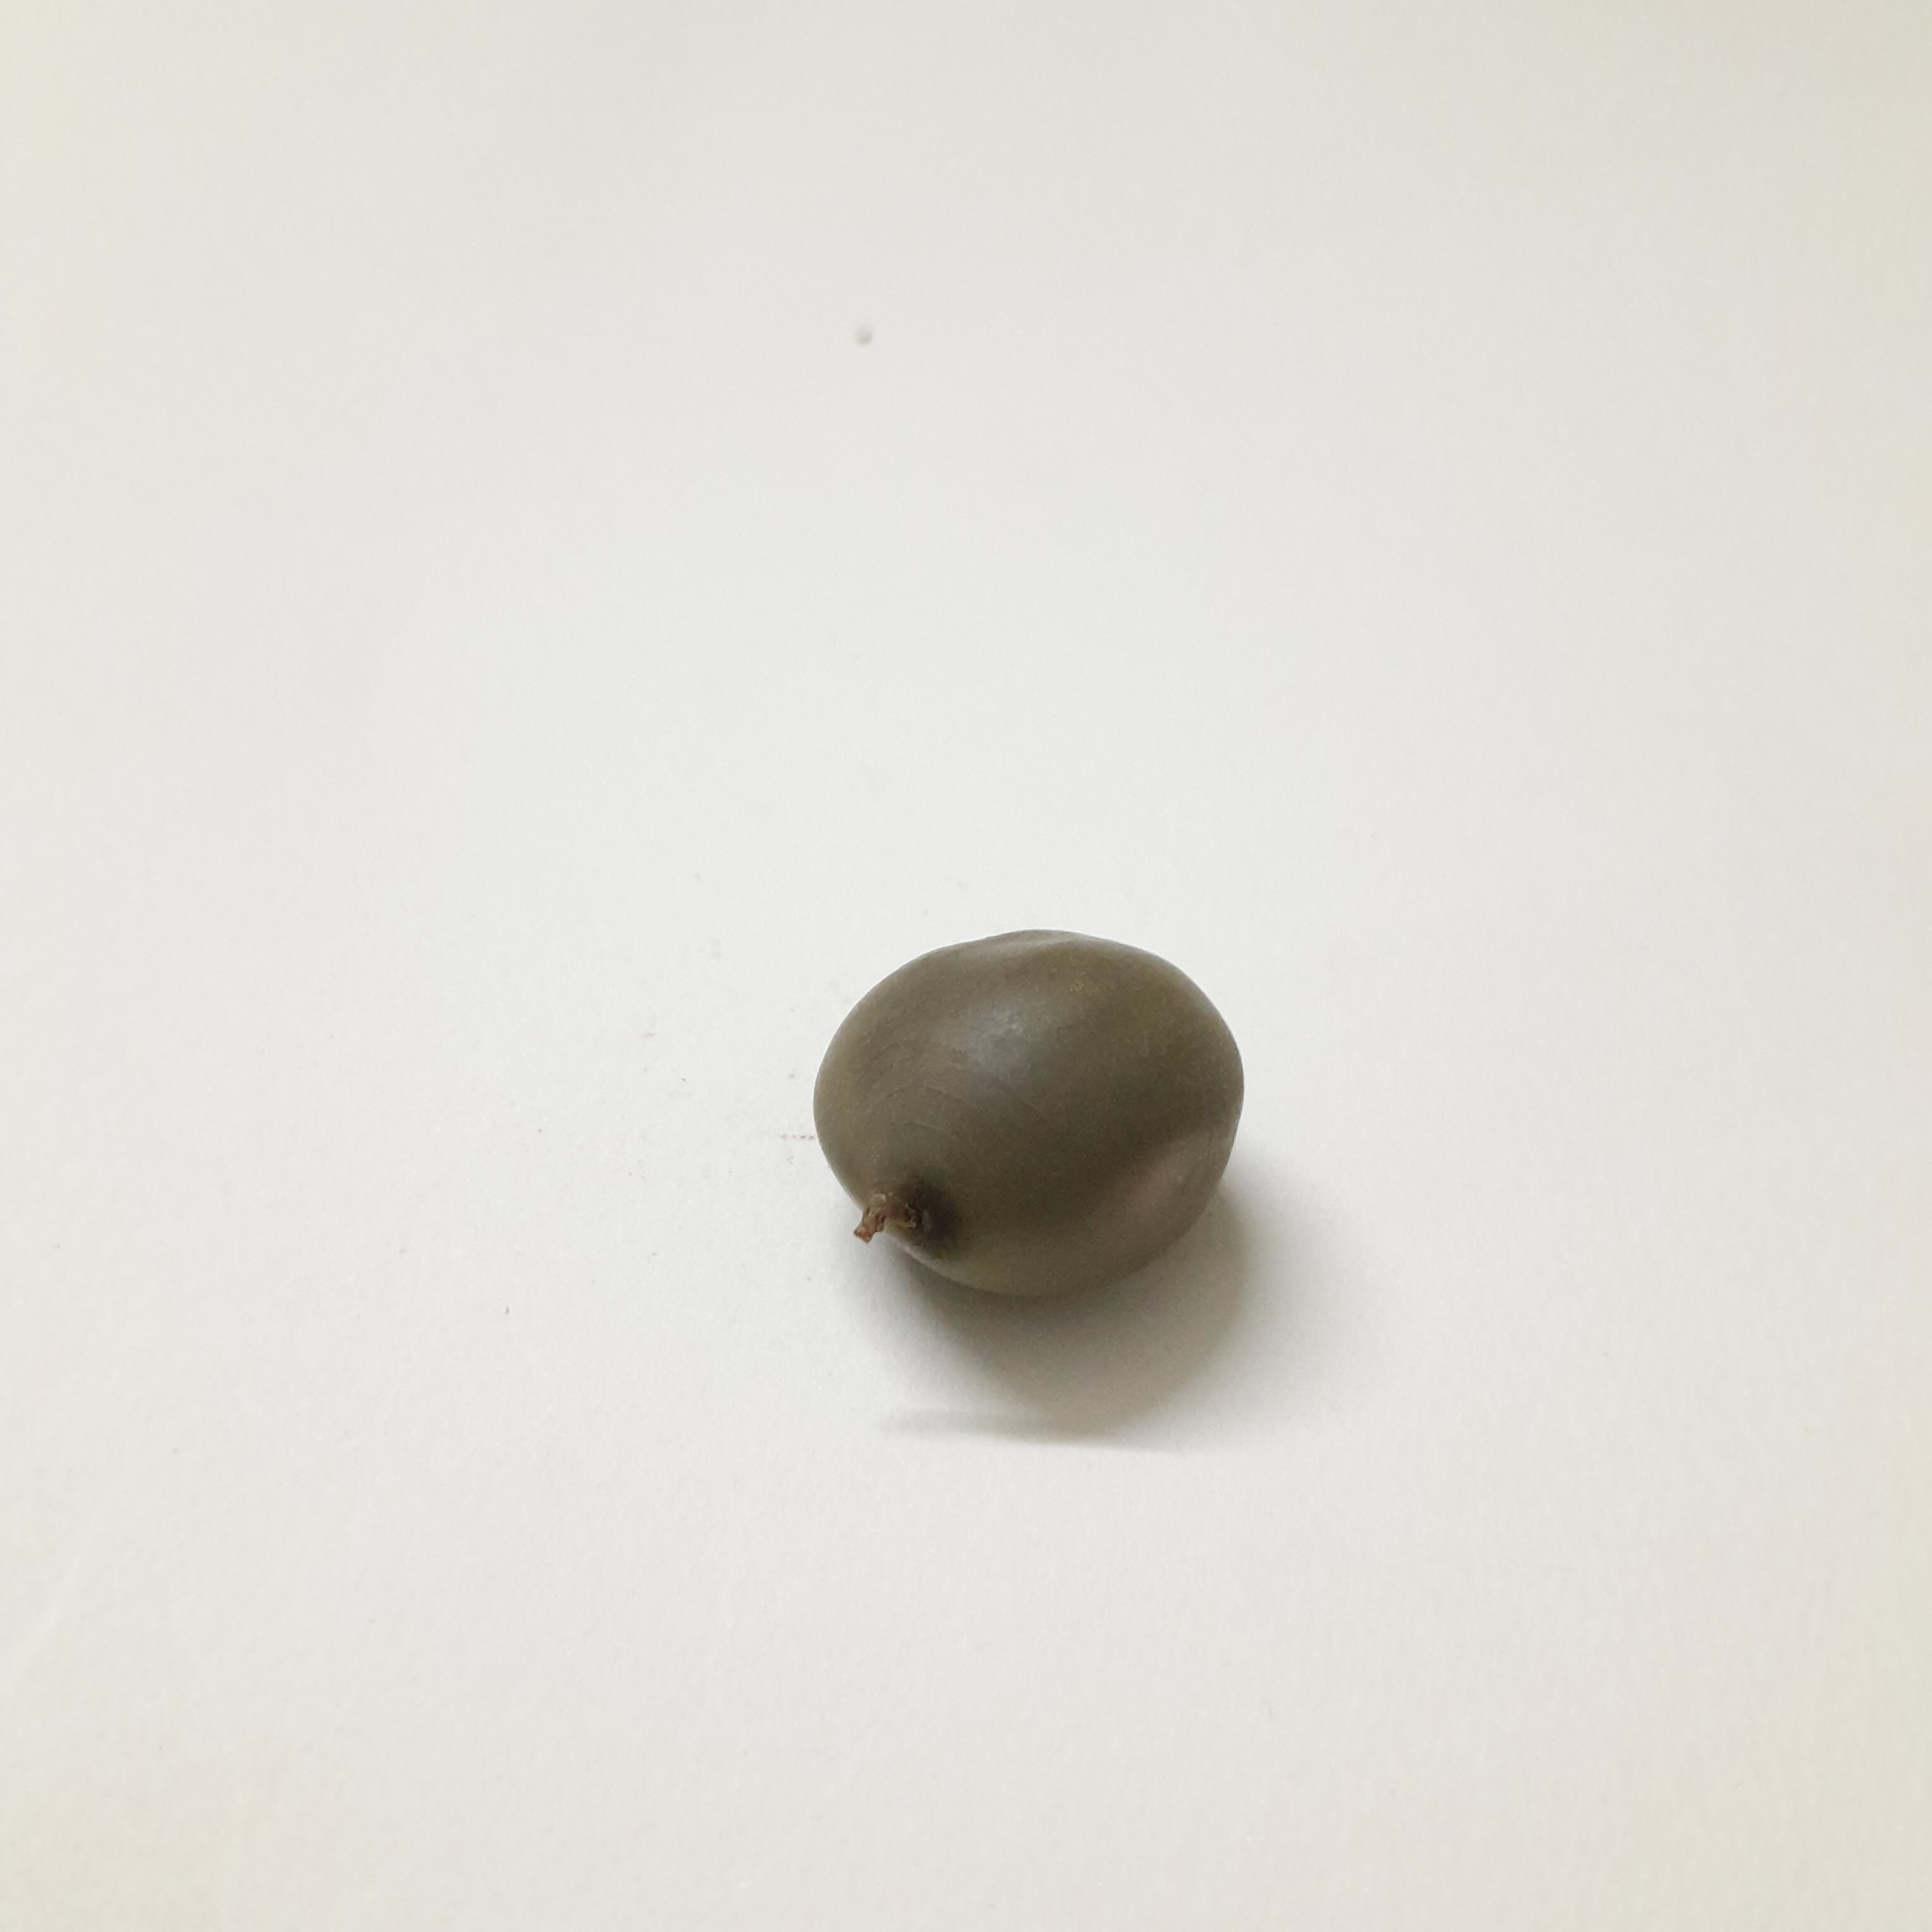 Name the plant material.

sagargota
